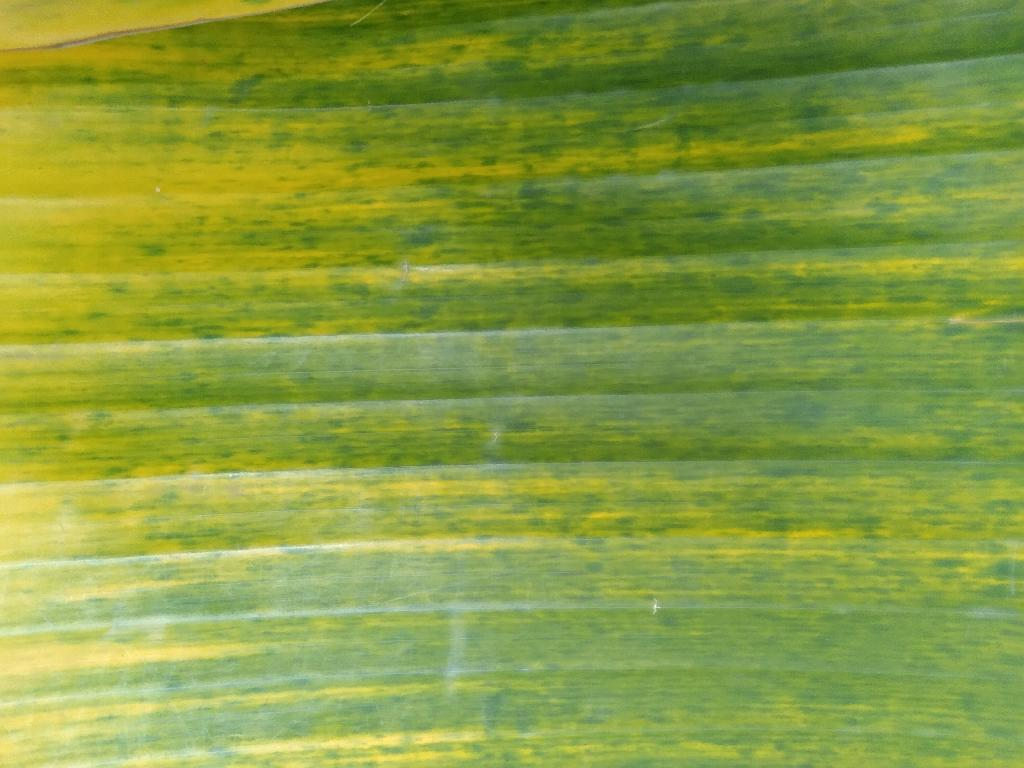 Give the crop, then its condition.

banana, fusarium wilt race 1
